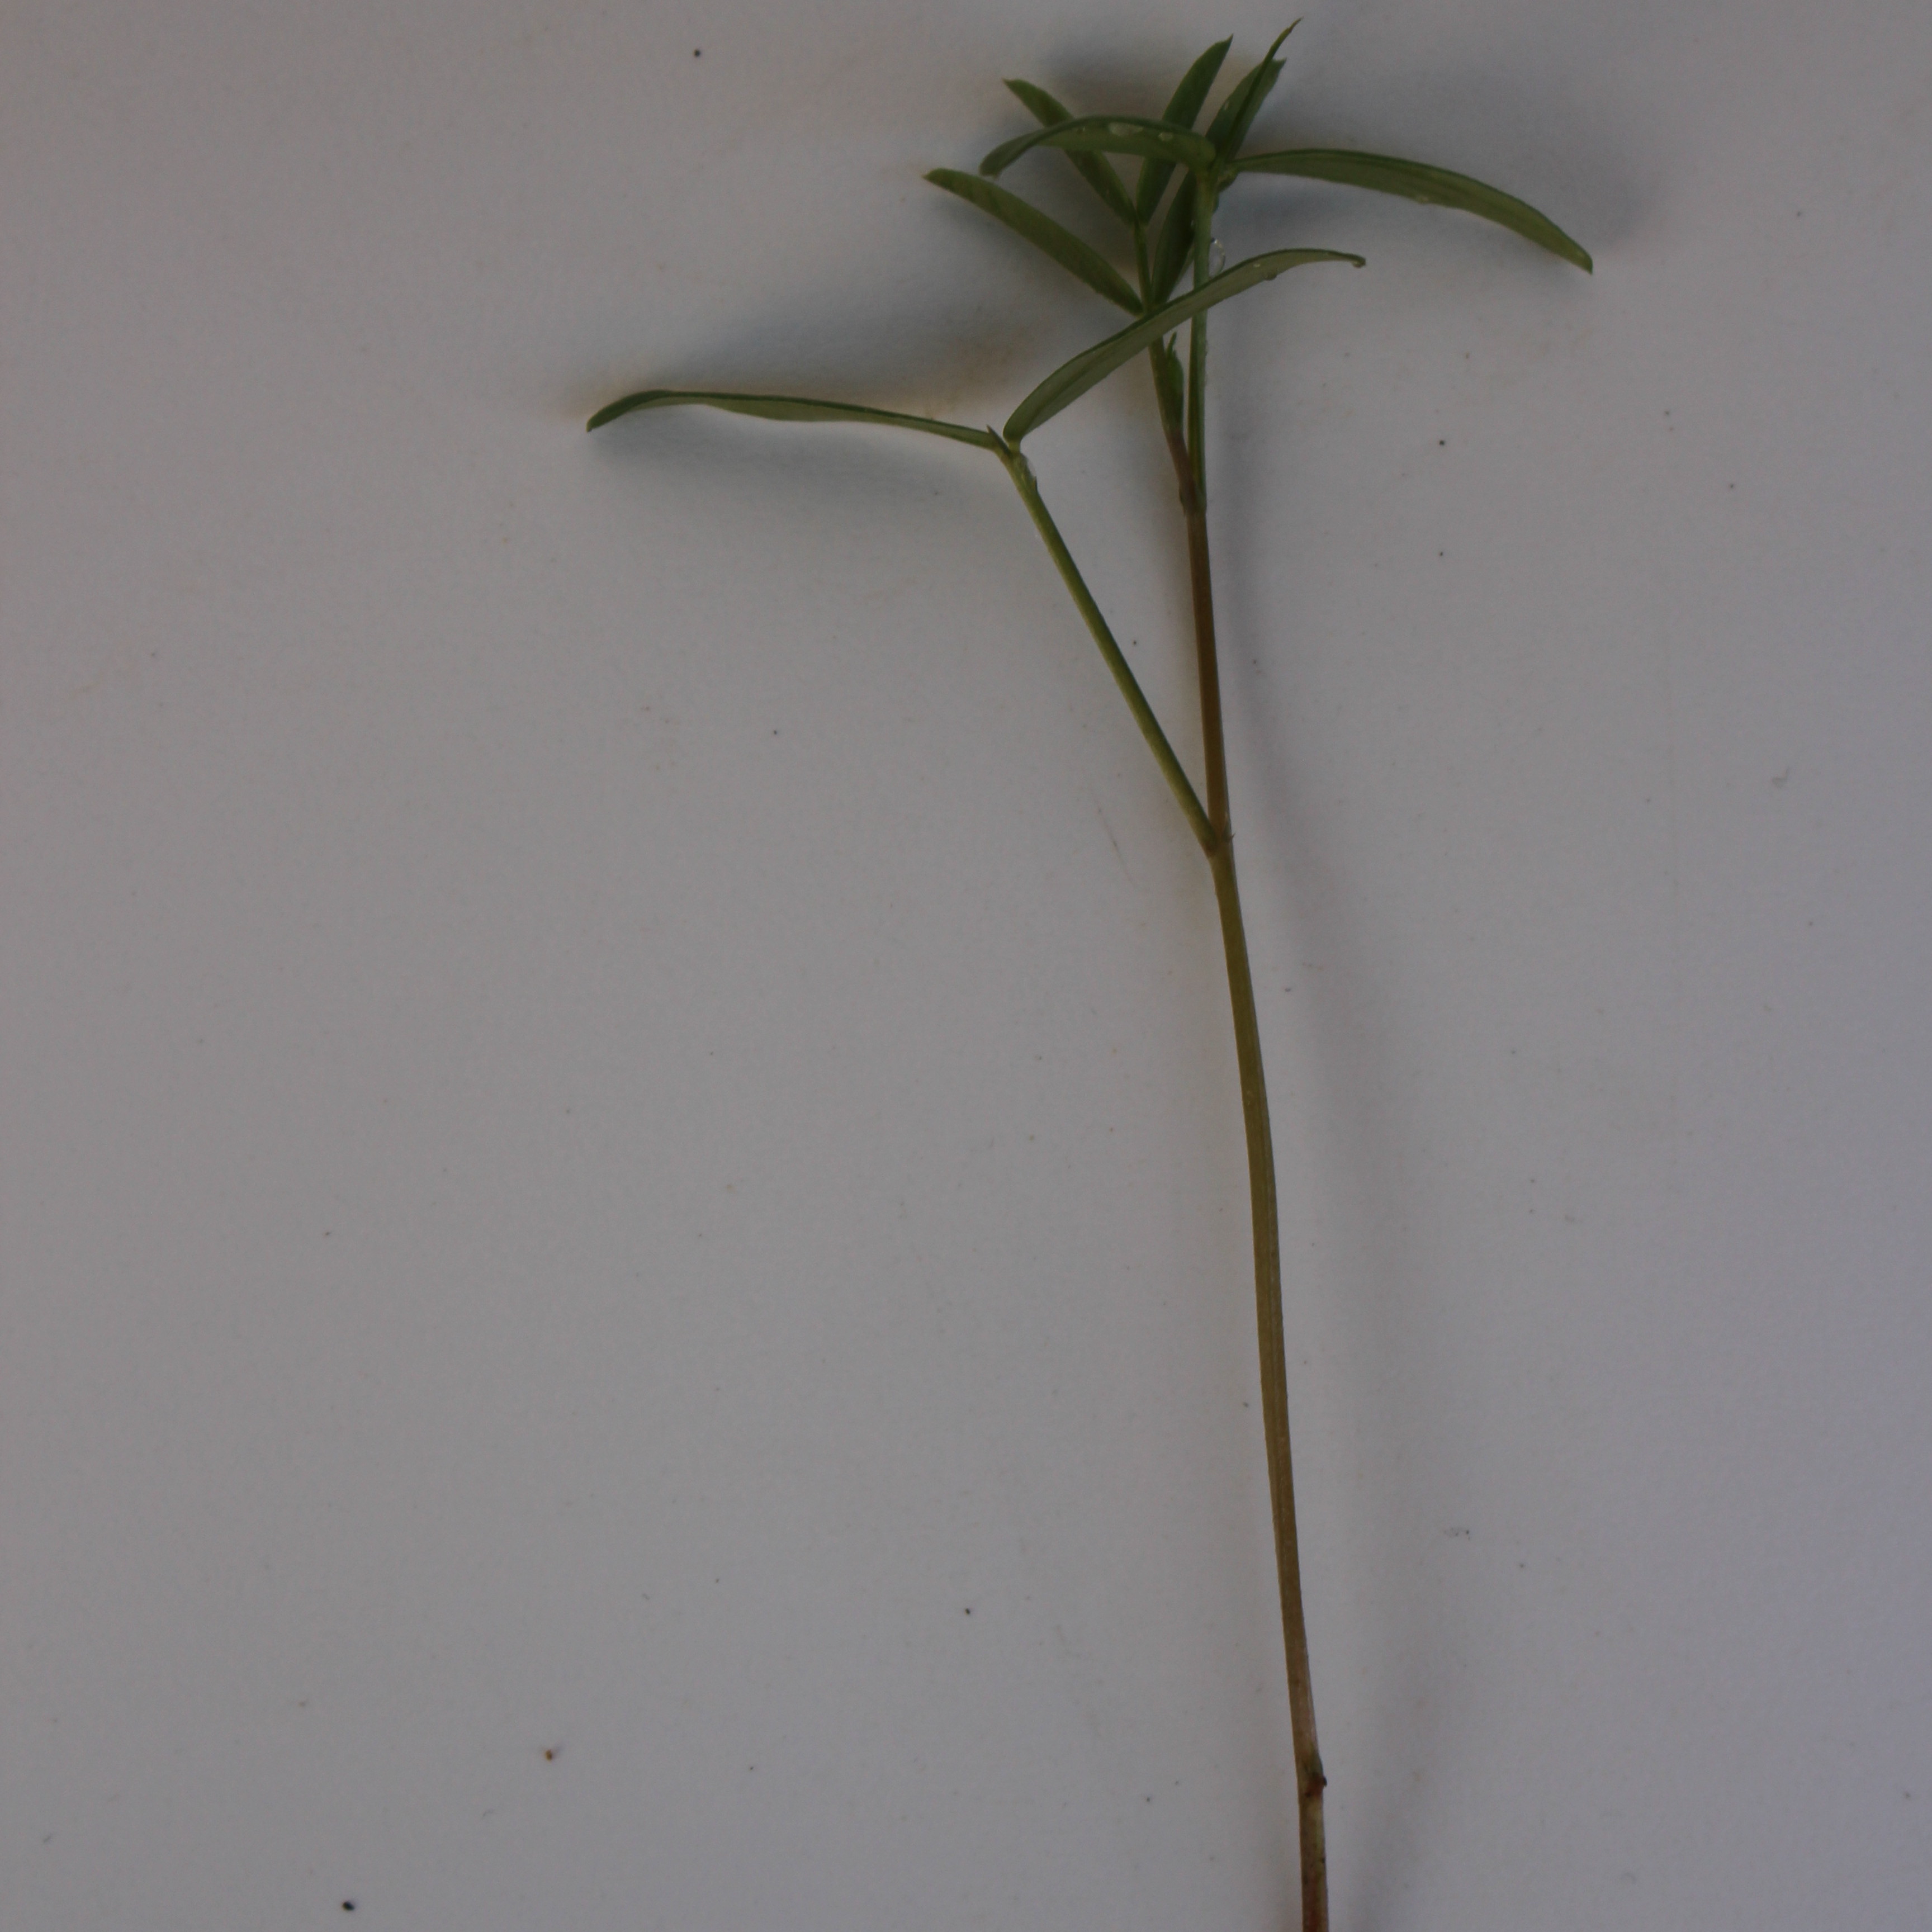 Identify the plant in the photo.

Vicia sativa
